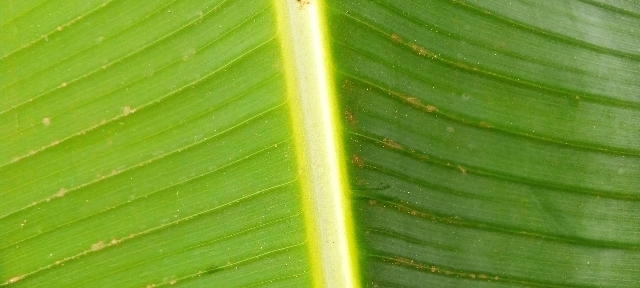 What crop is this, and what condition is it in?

banana, healthy
